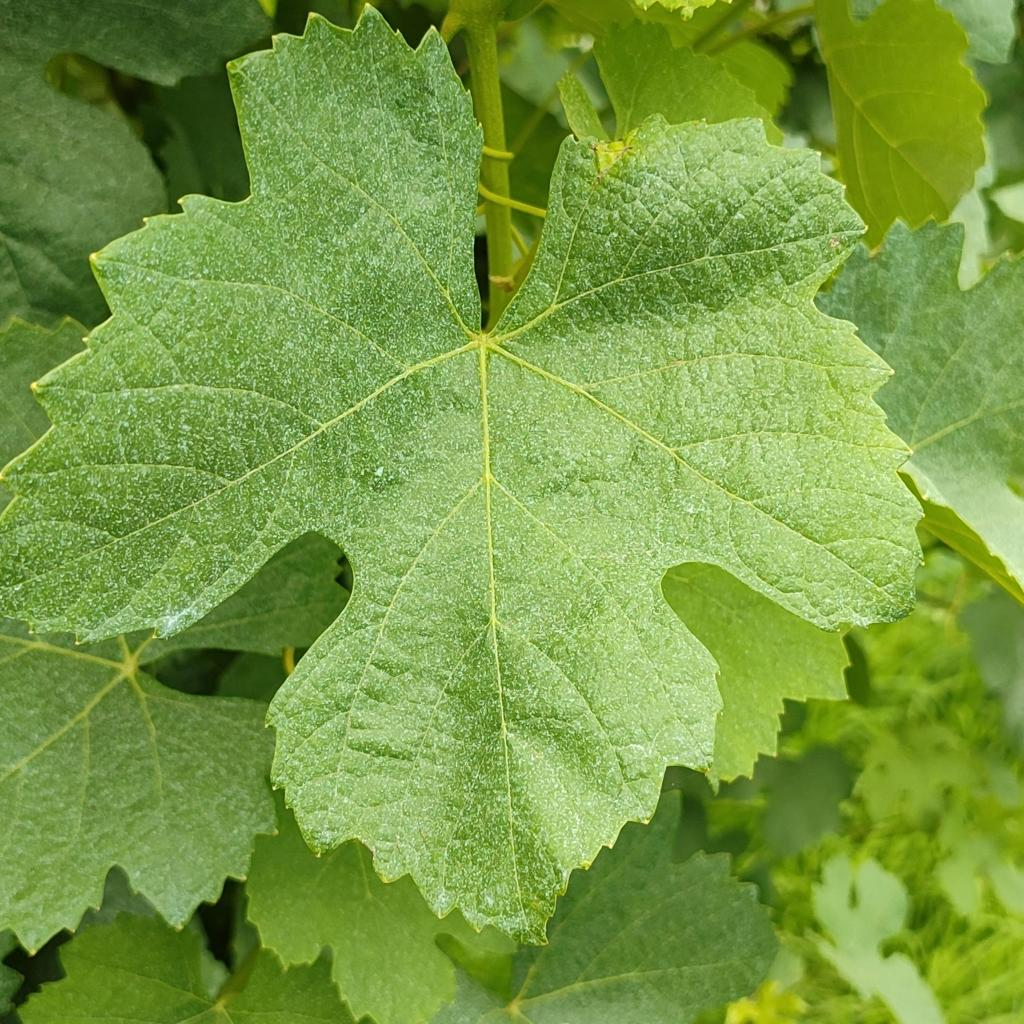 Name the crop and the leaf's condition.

grapevine, healthy
